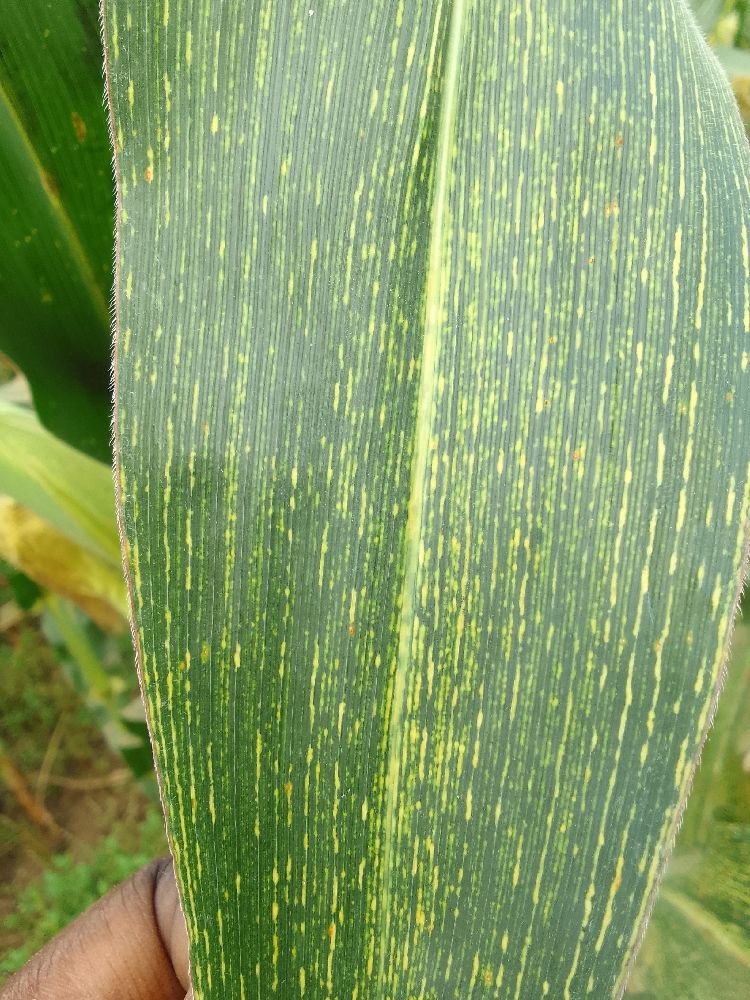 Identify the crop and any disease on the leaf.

maize, maize streak virus
